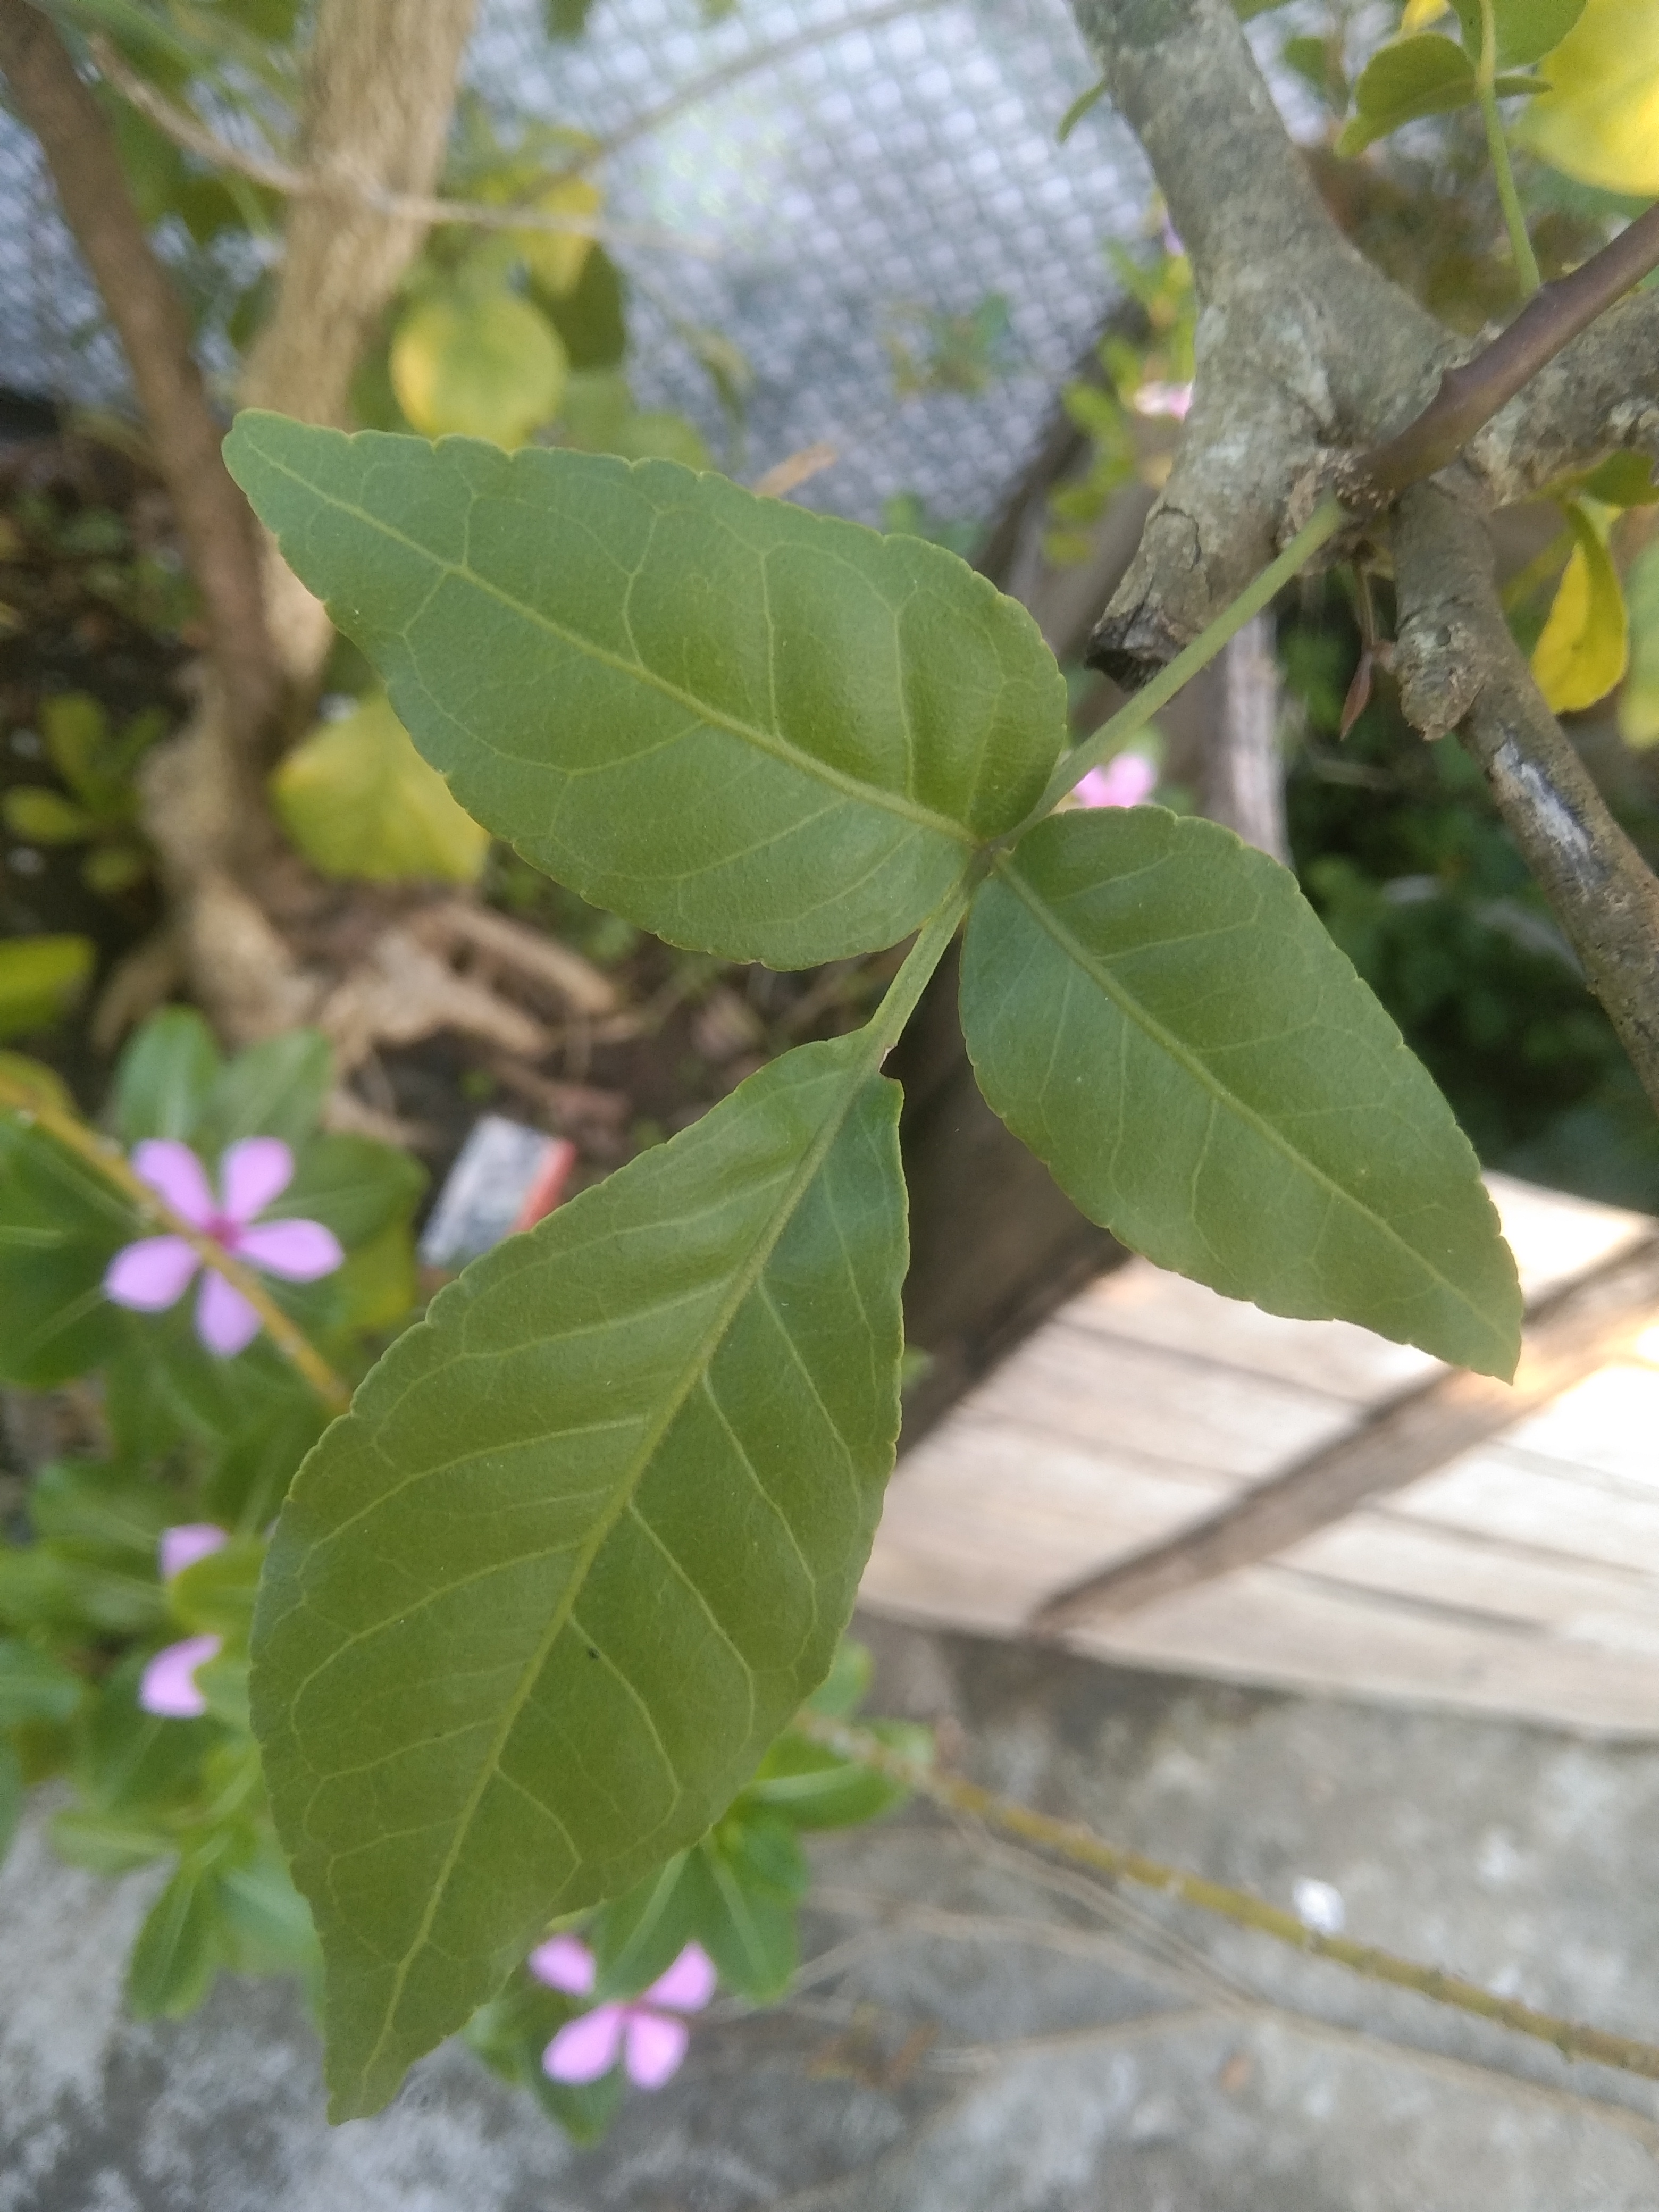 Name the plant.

wood apple
